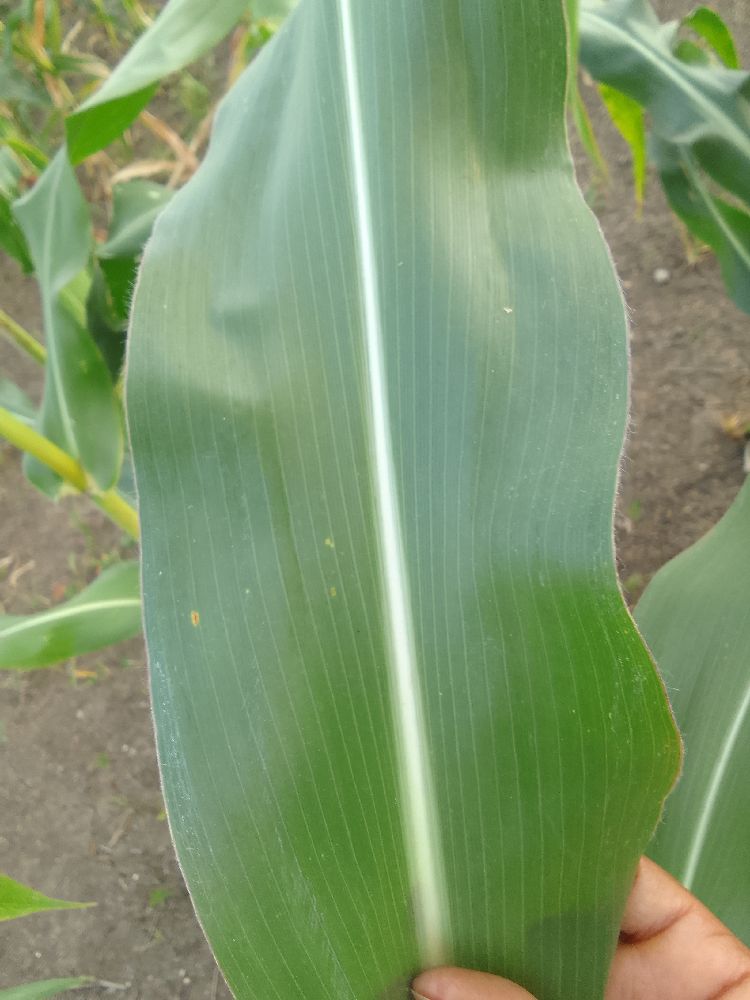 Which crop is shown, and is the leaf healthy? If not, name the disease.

maize, healthy
